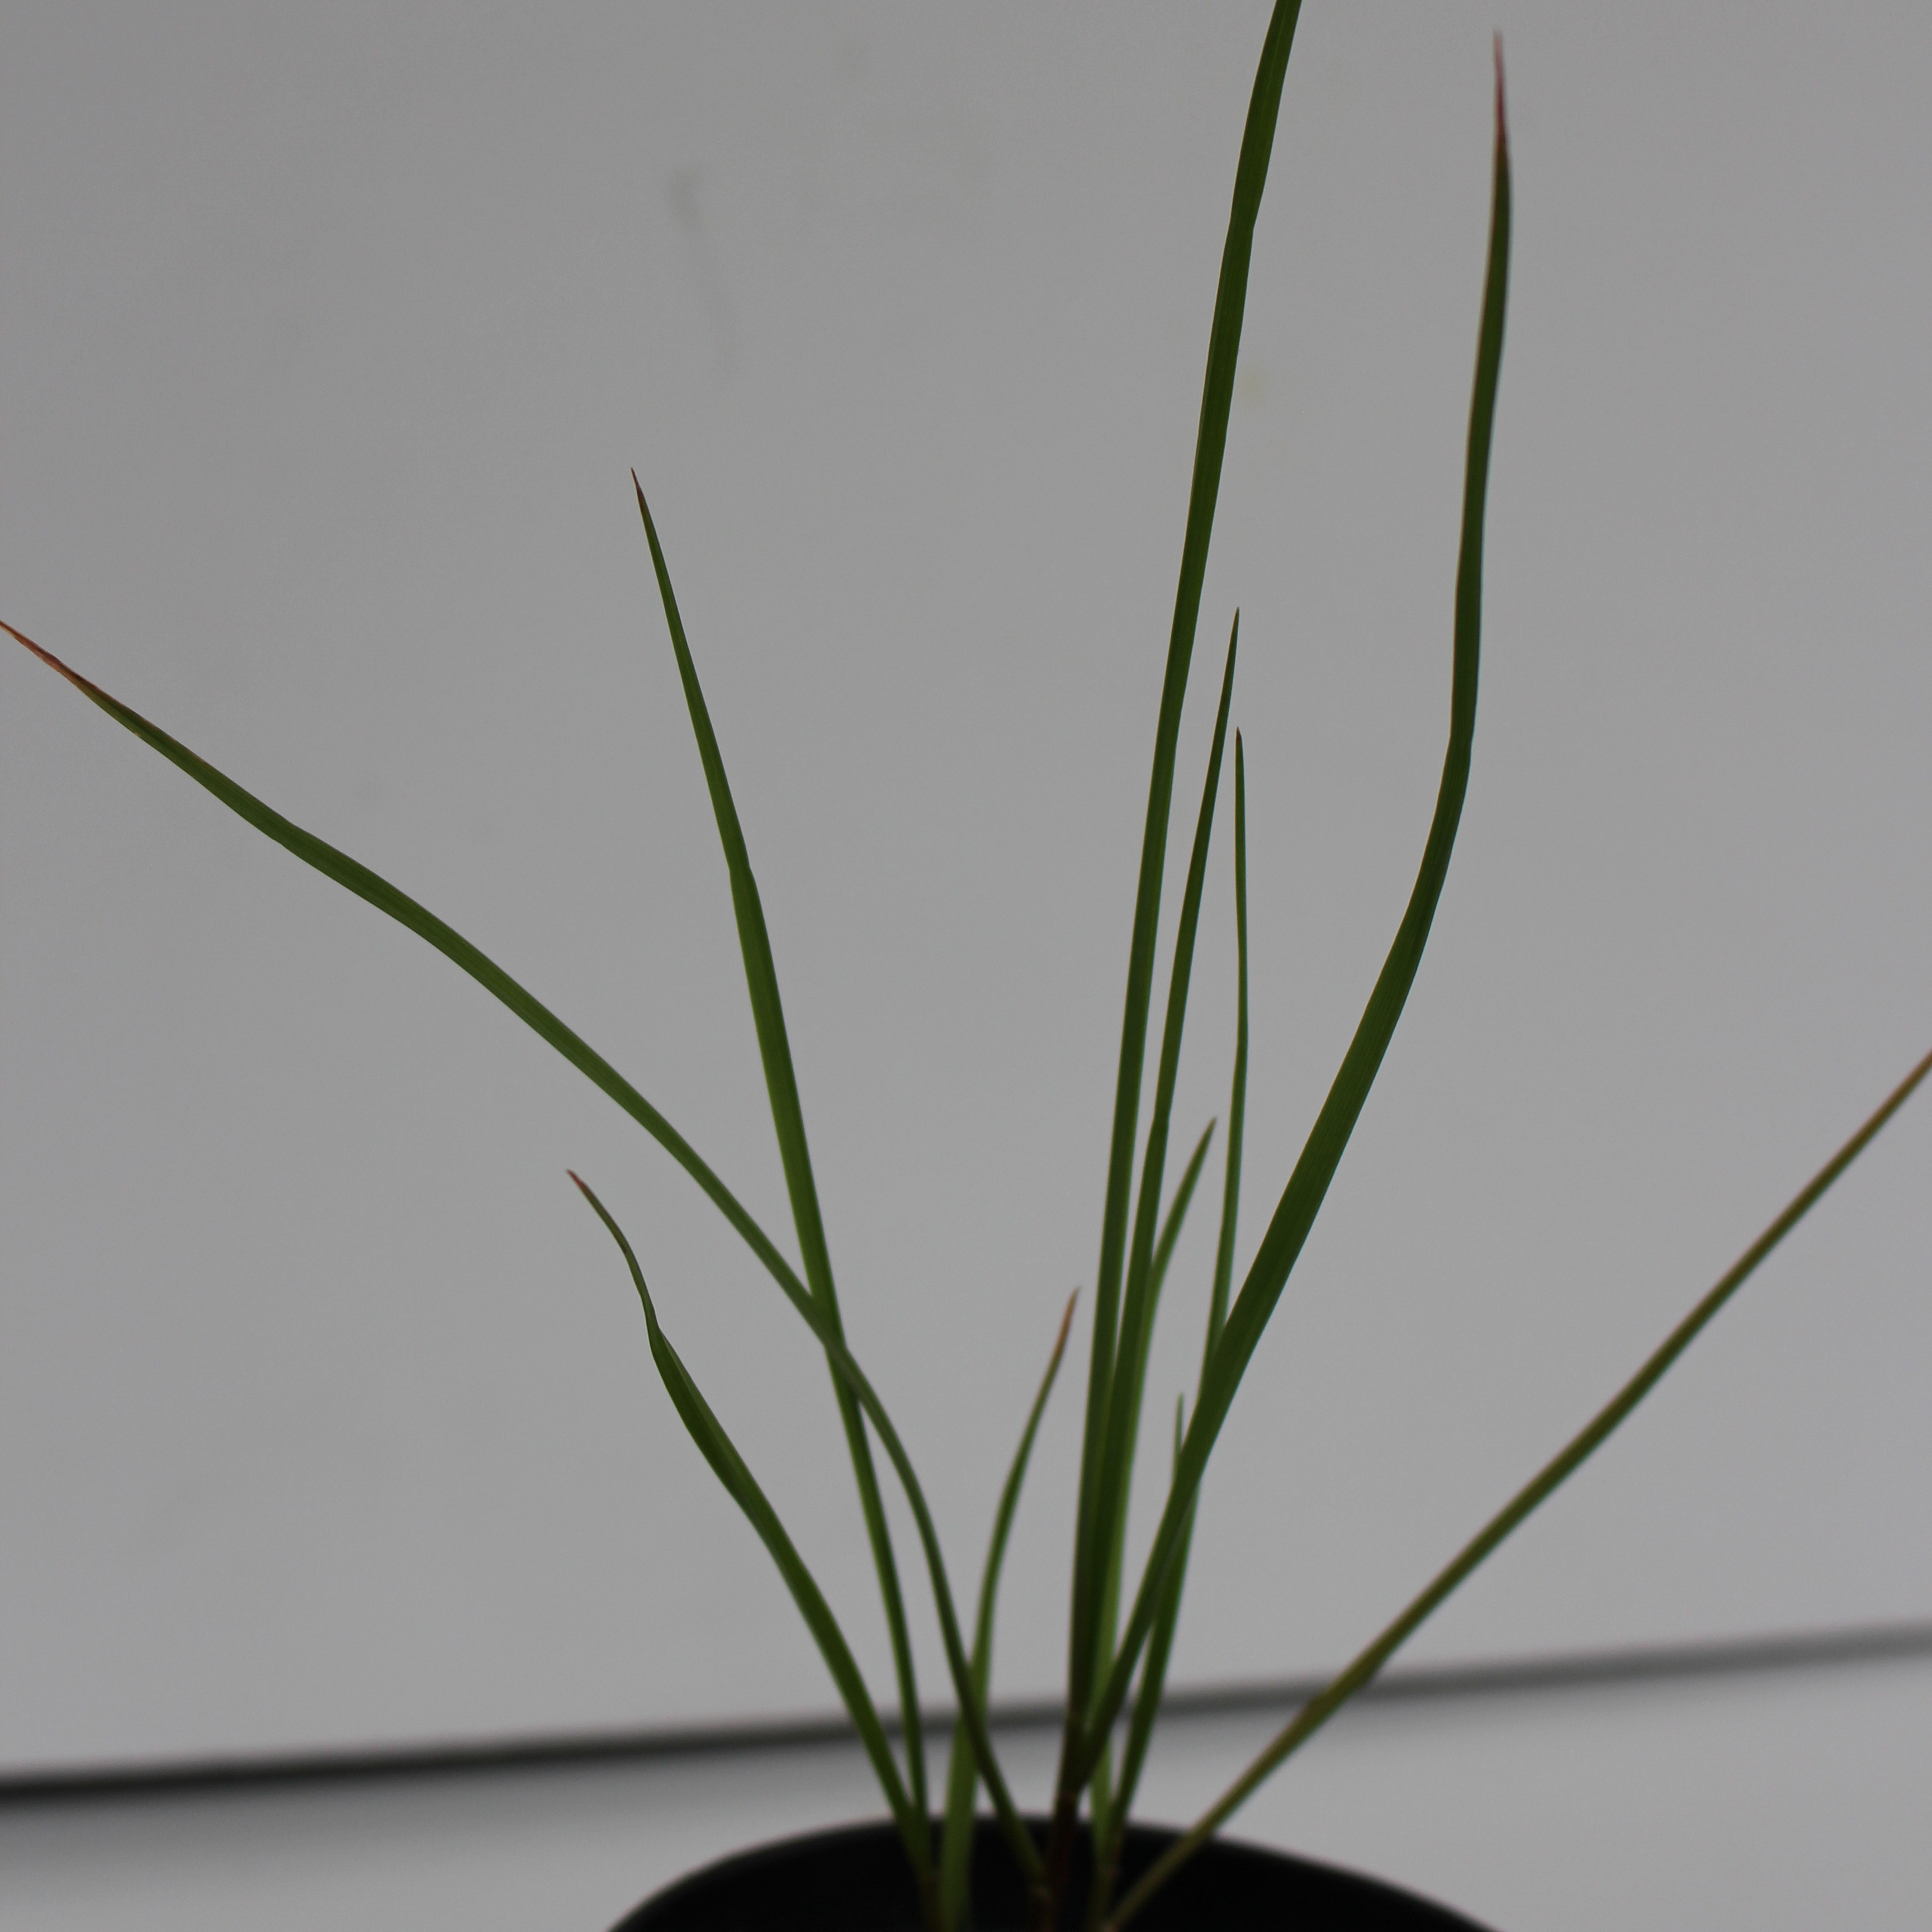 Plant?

Lolium multiflorum
